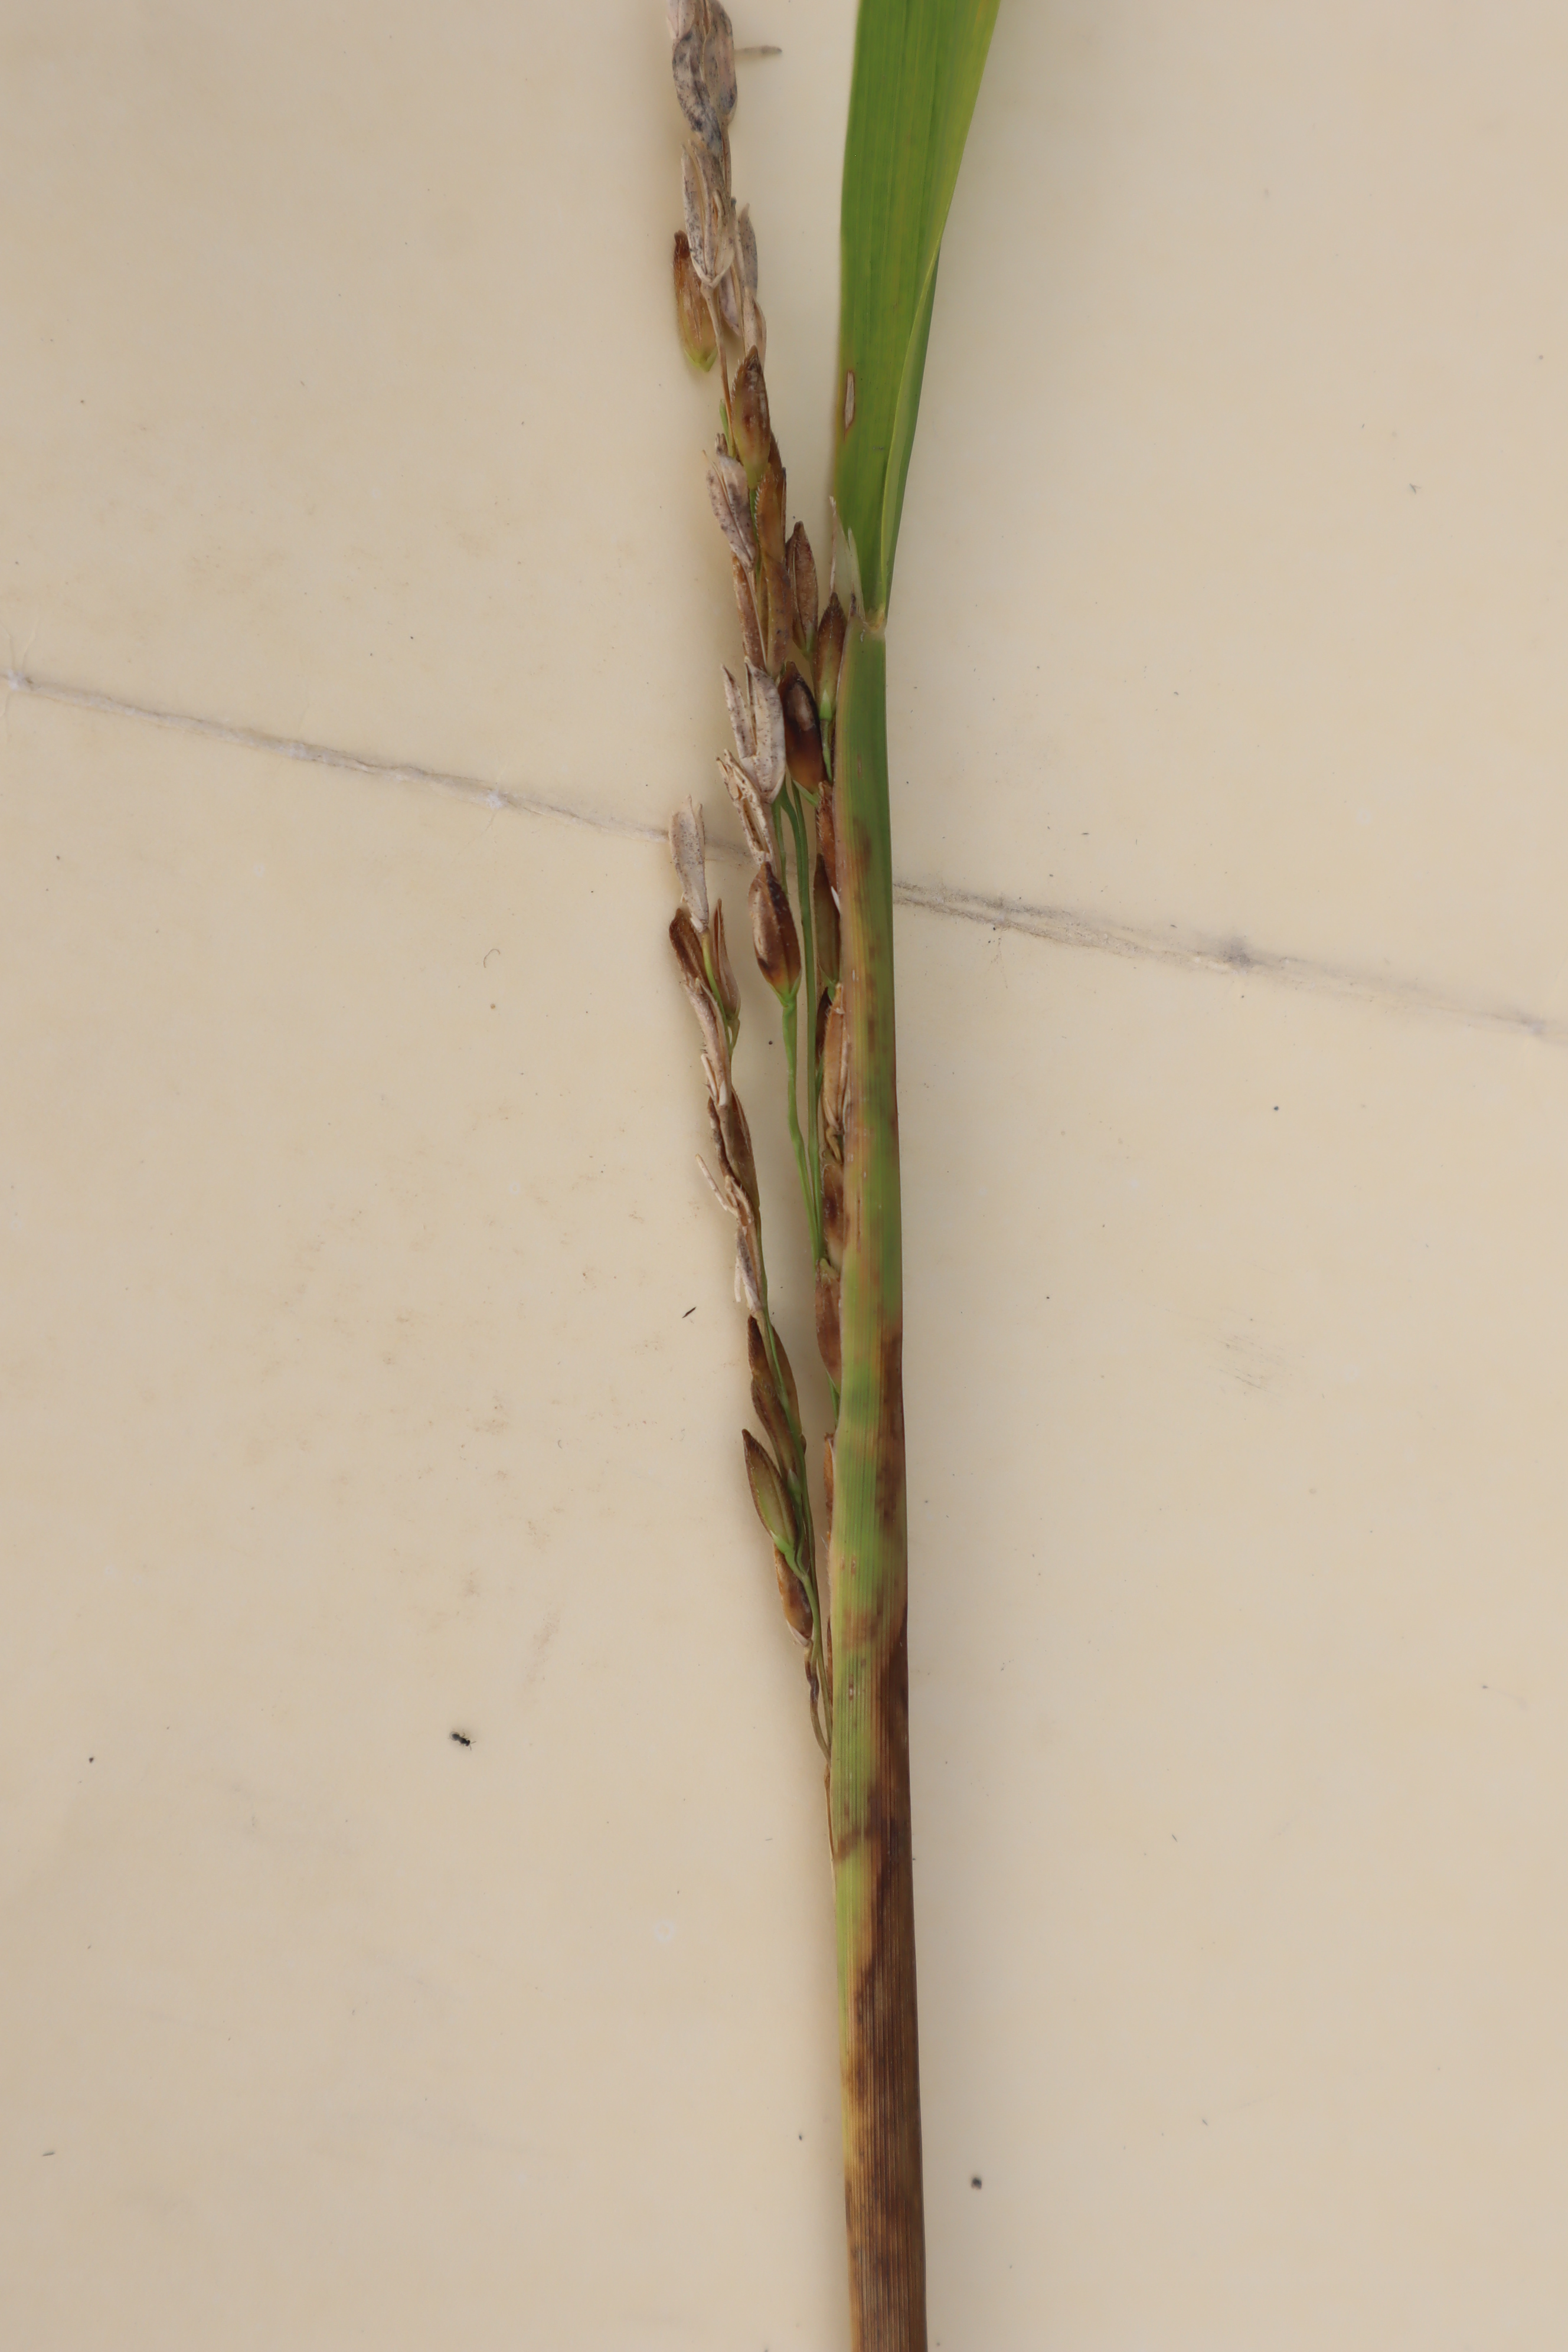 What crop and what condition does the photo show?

rice, sarocladium oryzae
